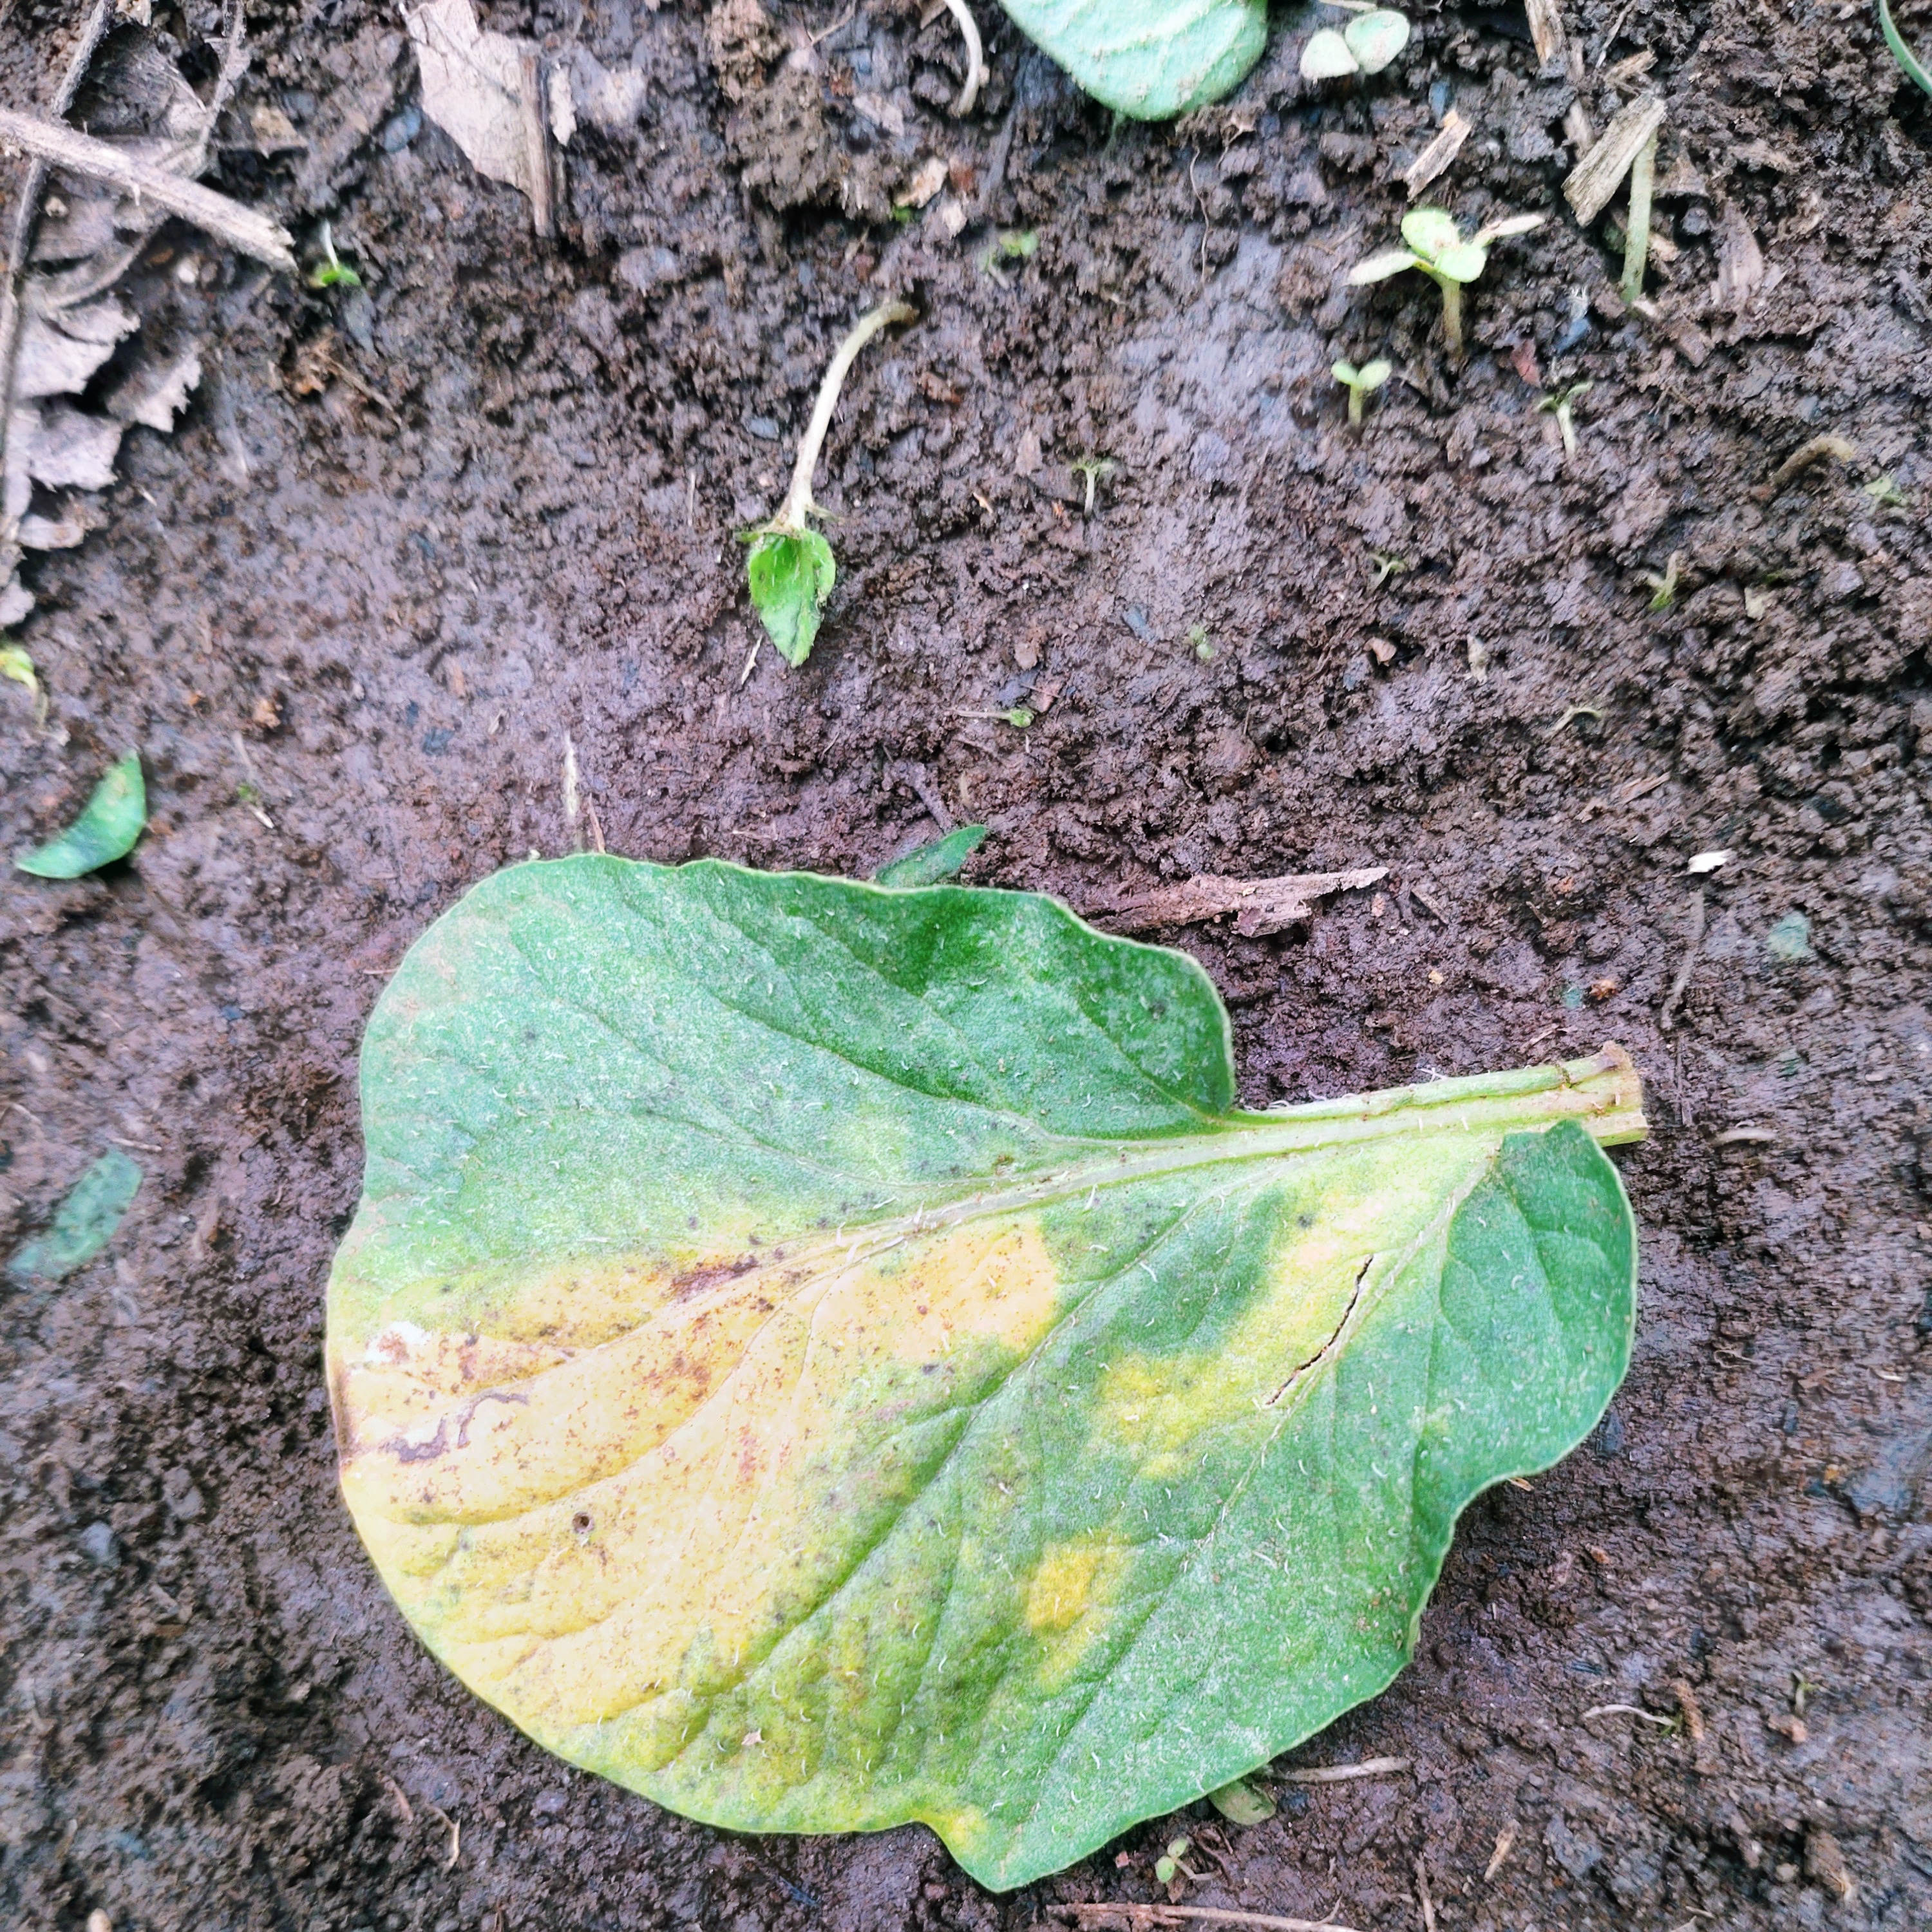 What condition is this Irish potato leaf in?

late blight
